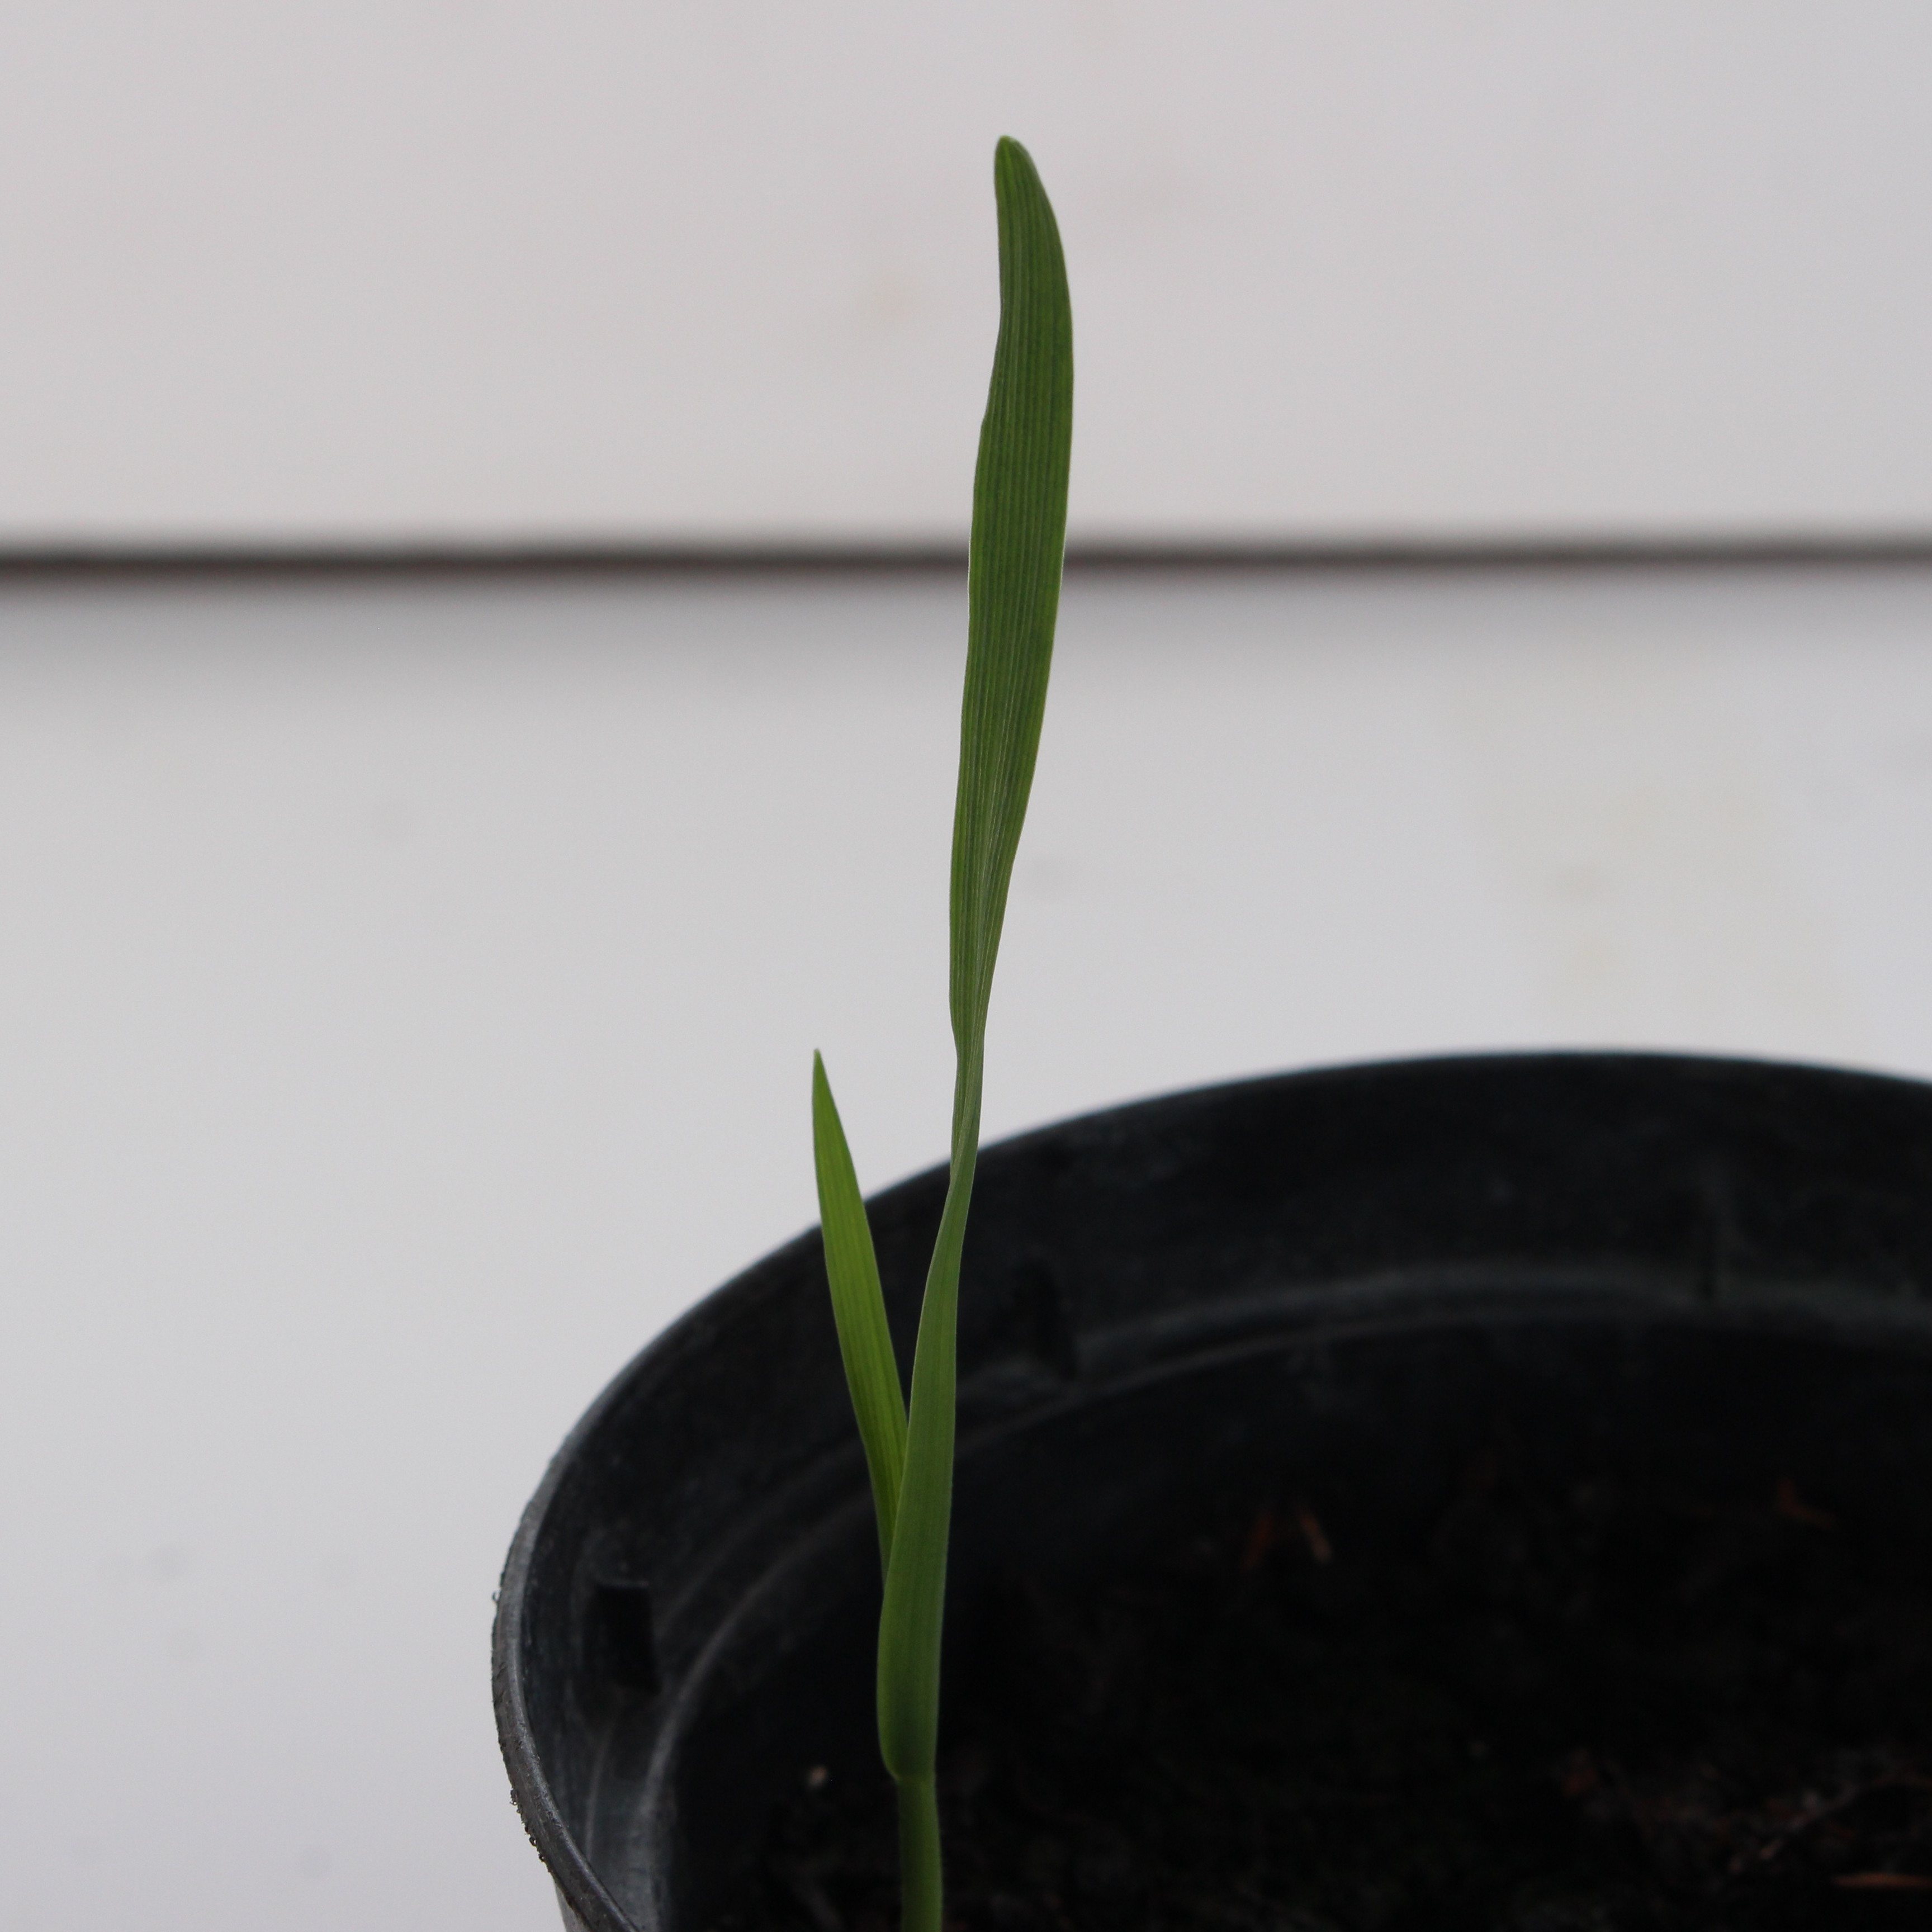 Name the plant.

Avena sterilis
